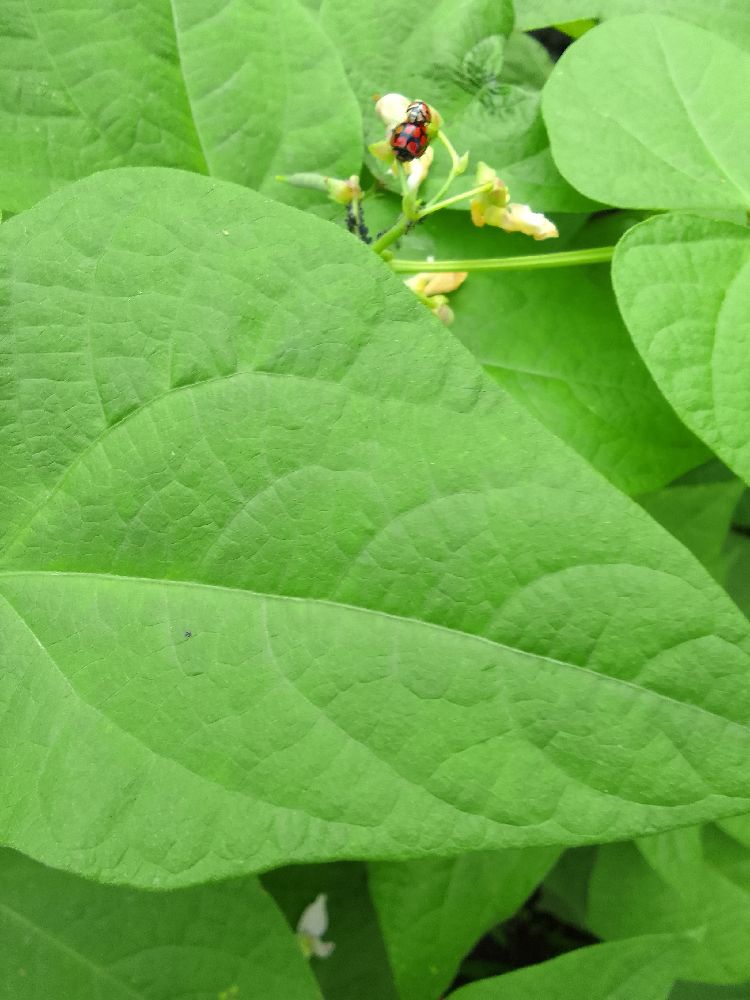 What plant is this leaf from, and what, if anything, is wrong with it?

common bean, healthy
